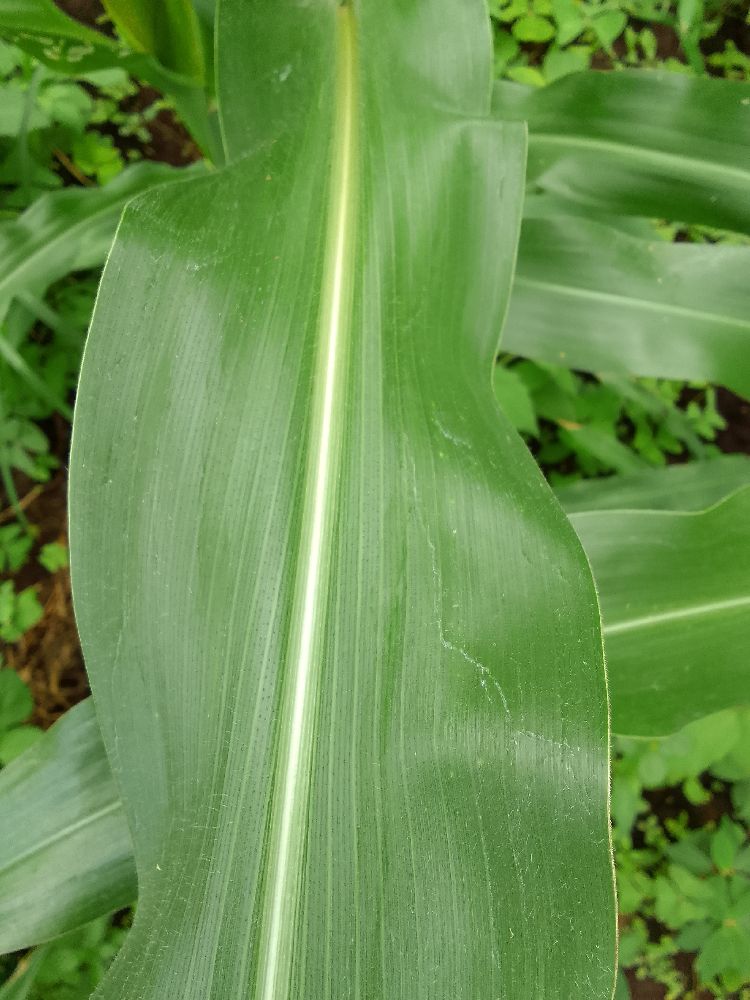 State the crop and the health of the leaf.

maize, healthy
